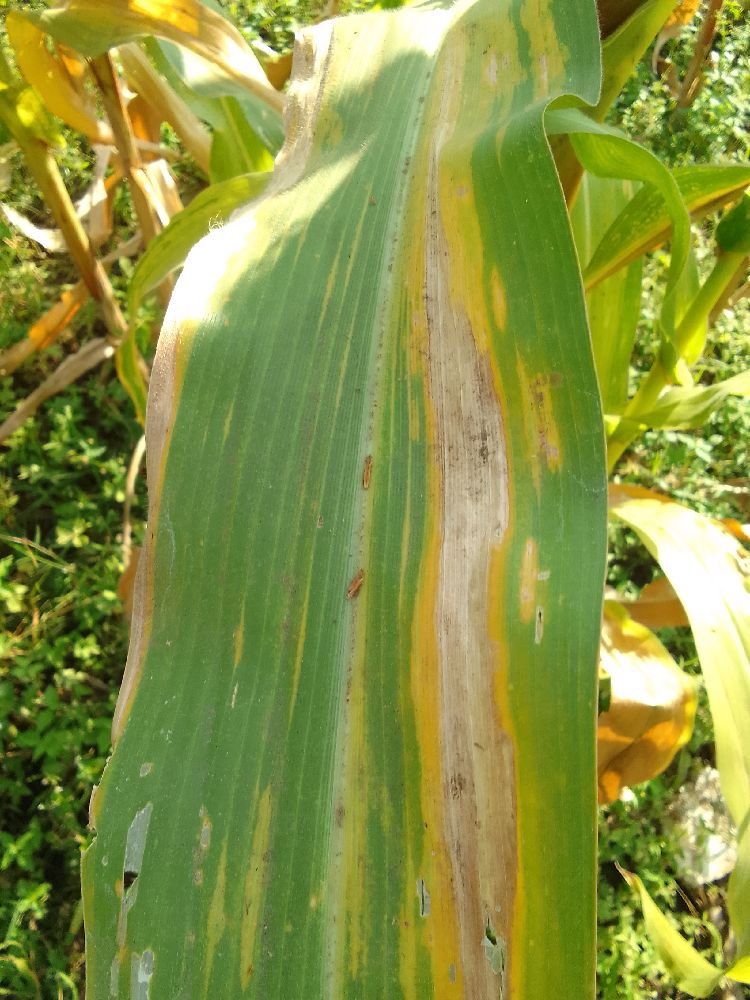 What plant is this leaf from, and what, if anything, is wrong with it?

maize, maize lethal necrosis
